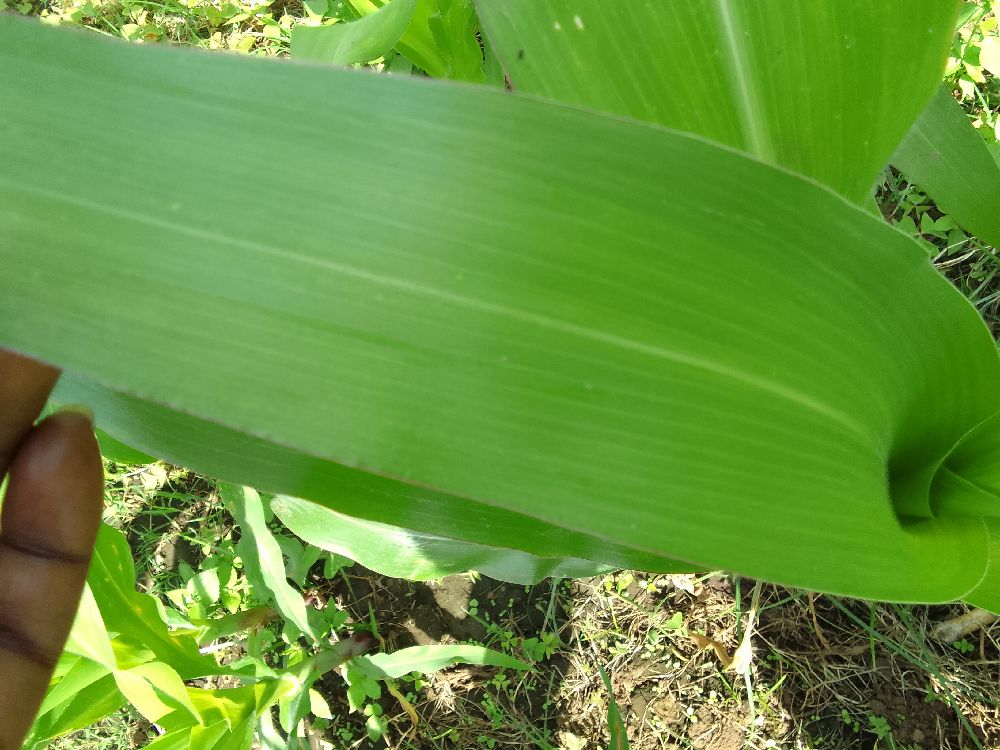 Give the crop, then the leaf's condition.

maize, healthy
